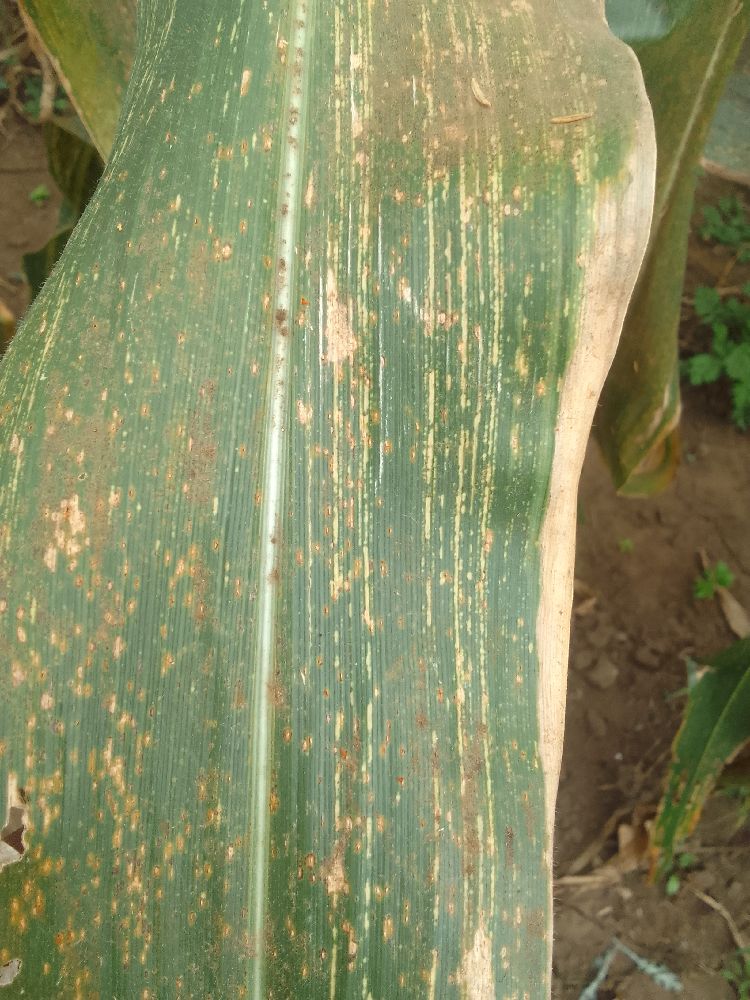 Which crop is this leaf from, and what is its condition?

maize, maize streak virus
